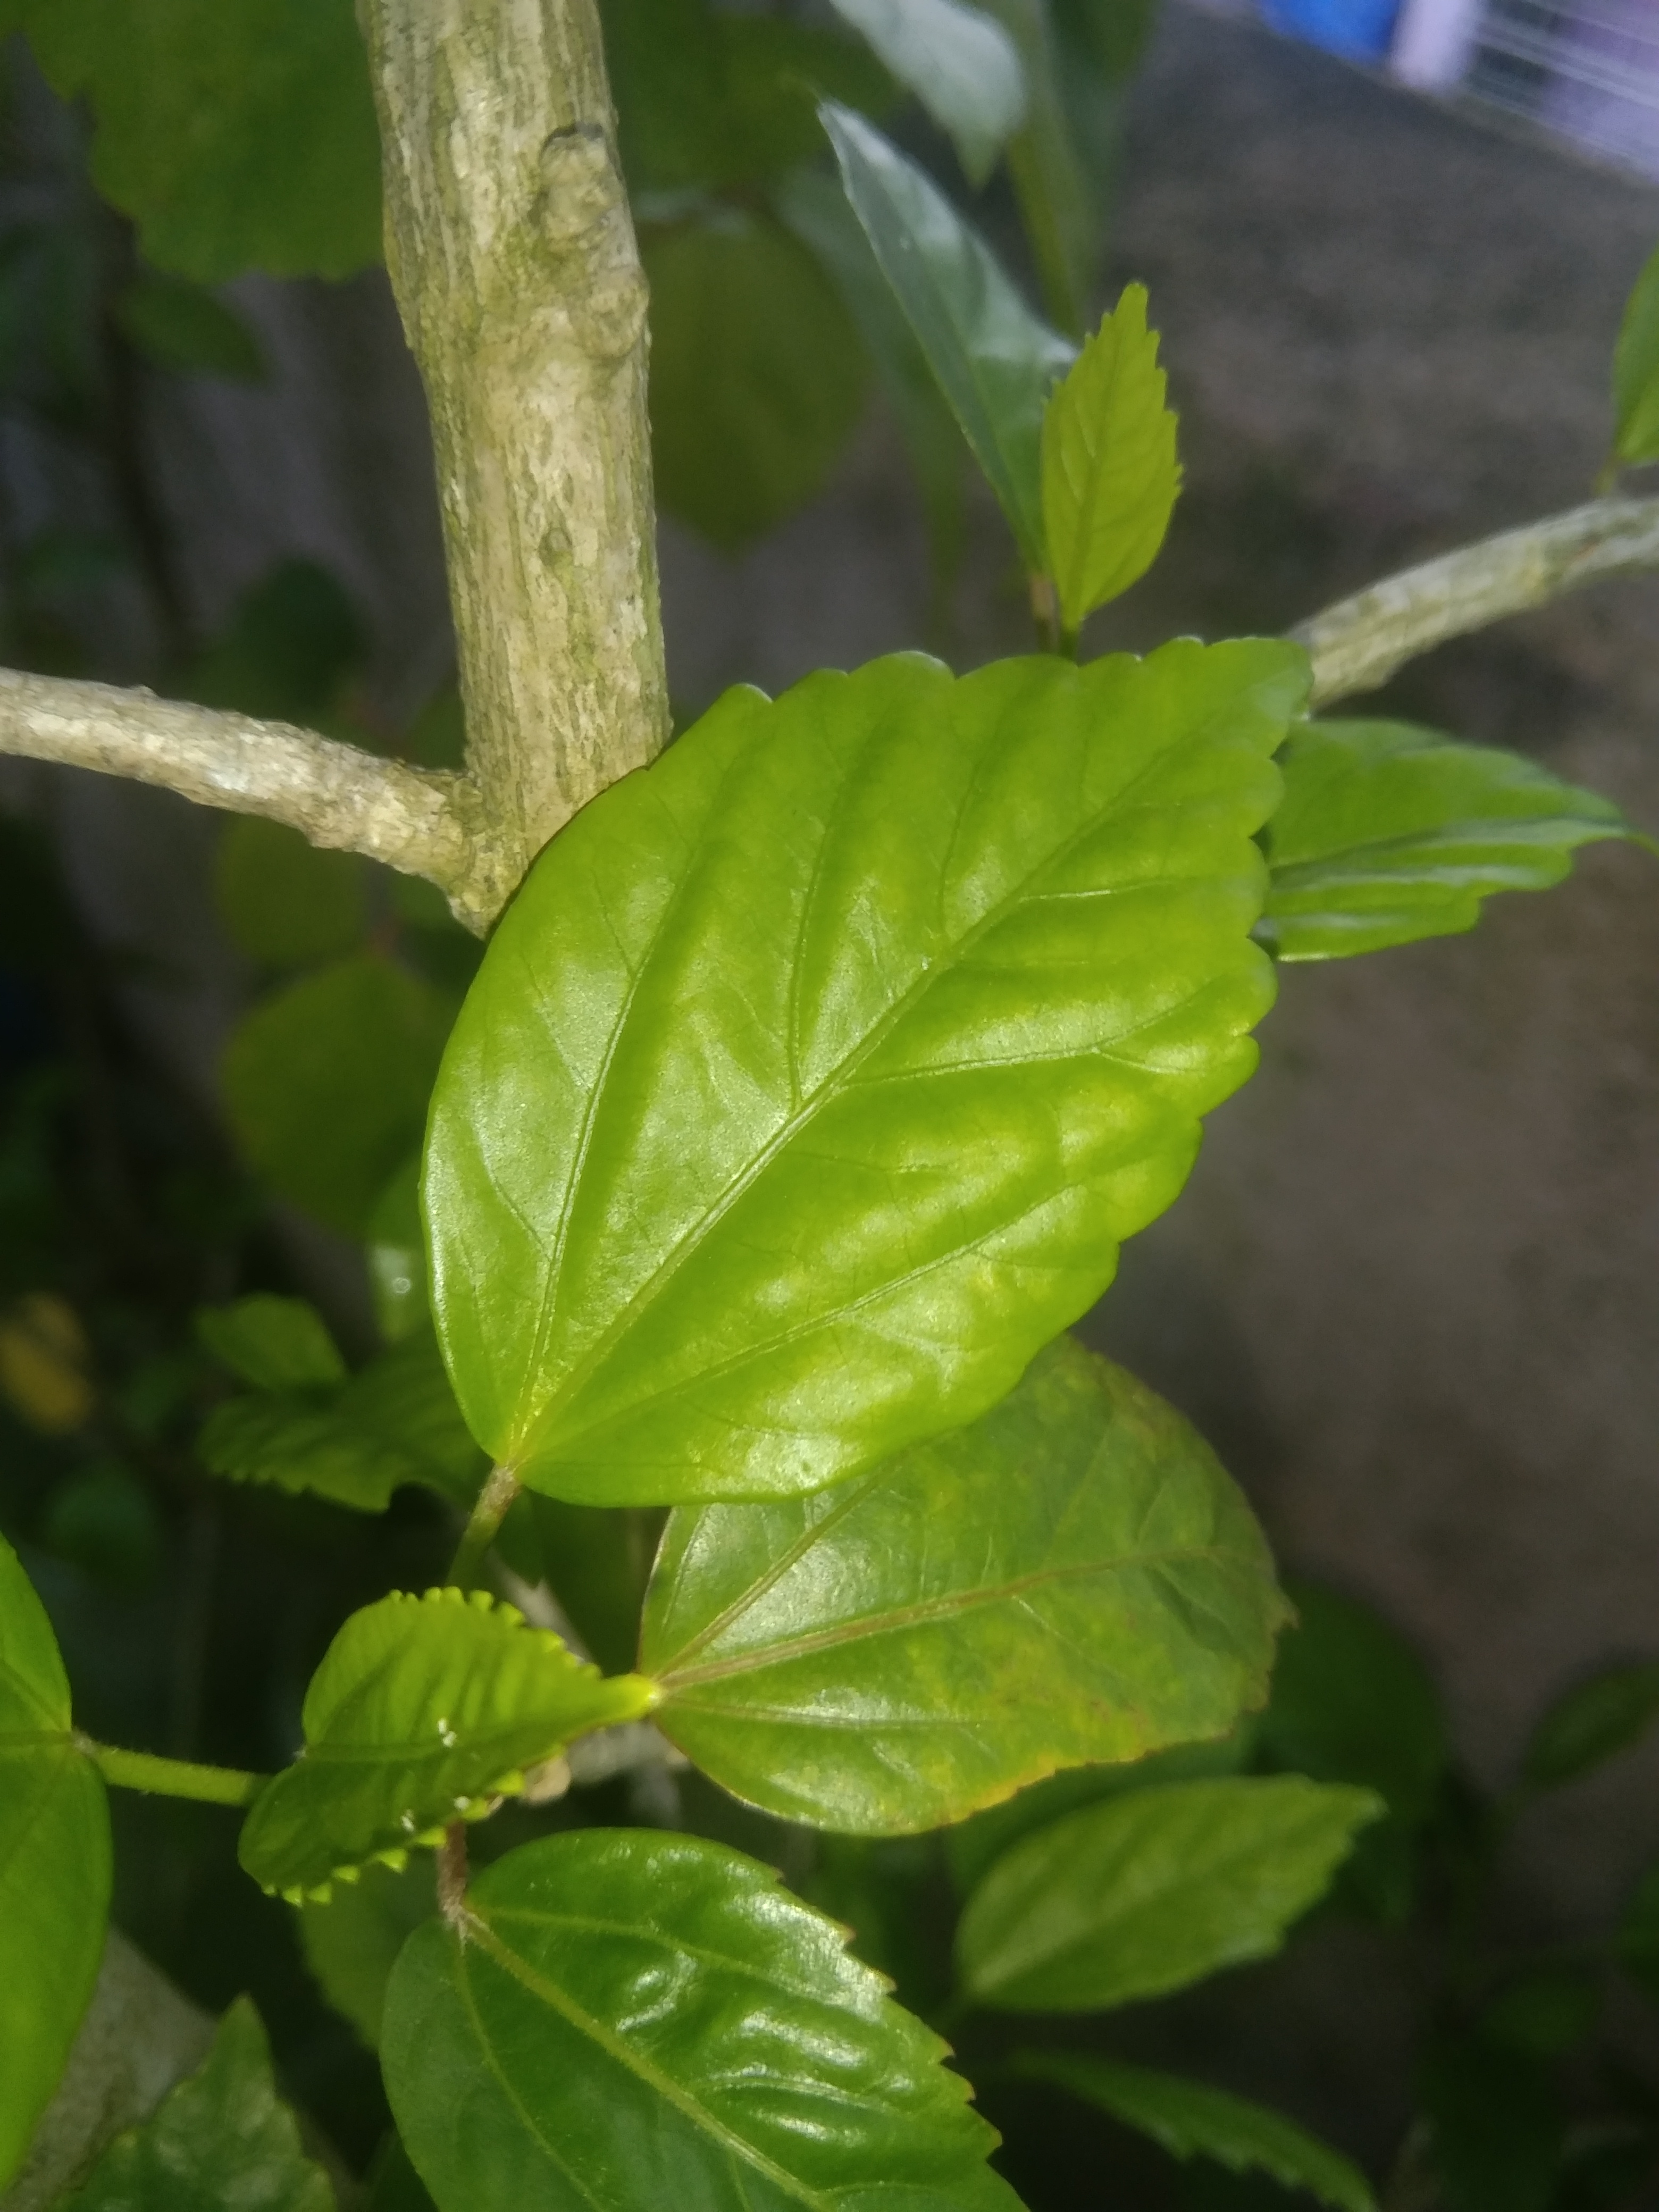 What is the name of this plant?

hibiscus
